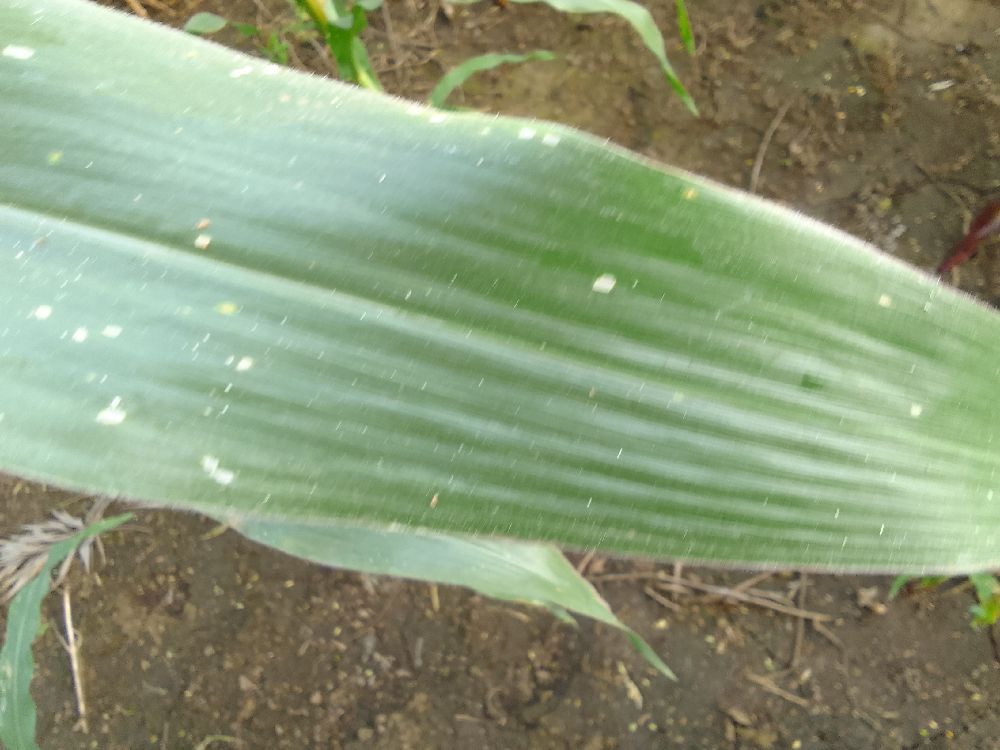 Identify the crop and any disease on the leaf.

maize, healthy
